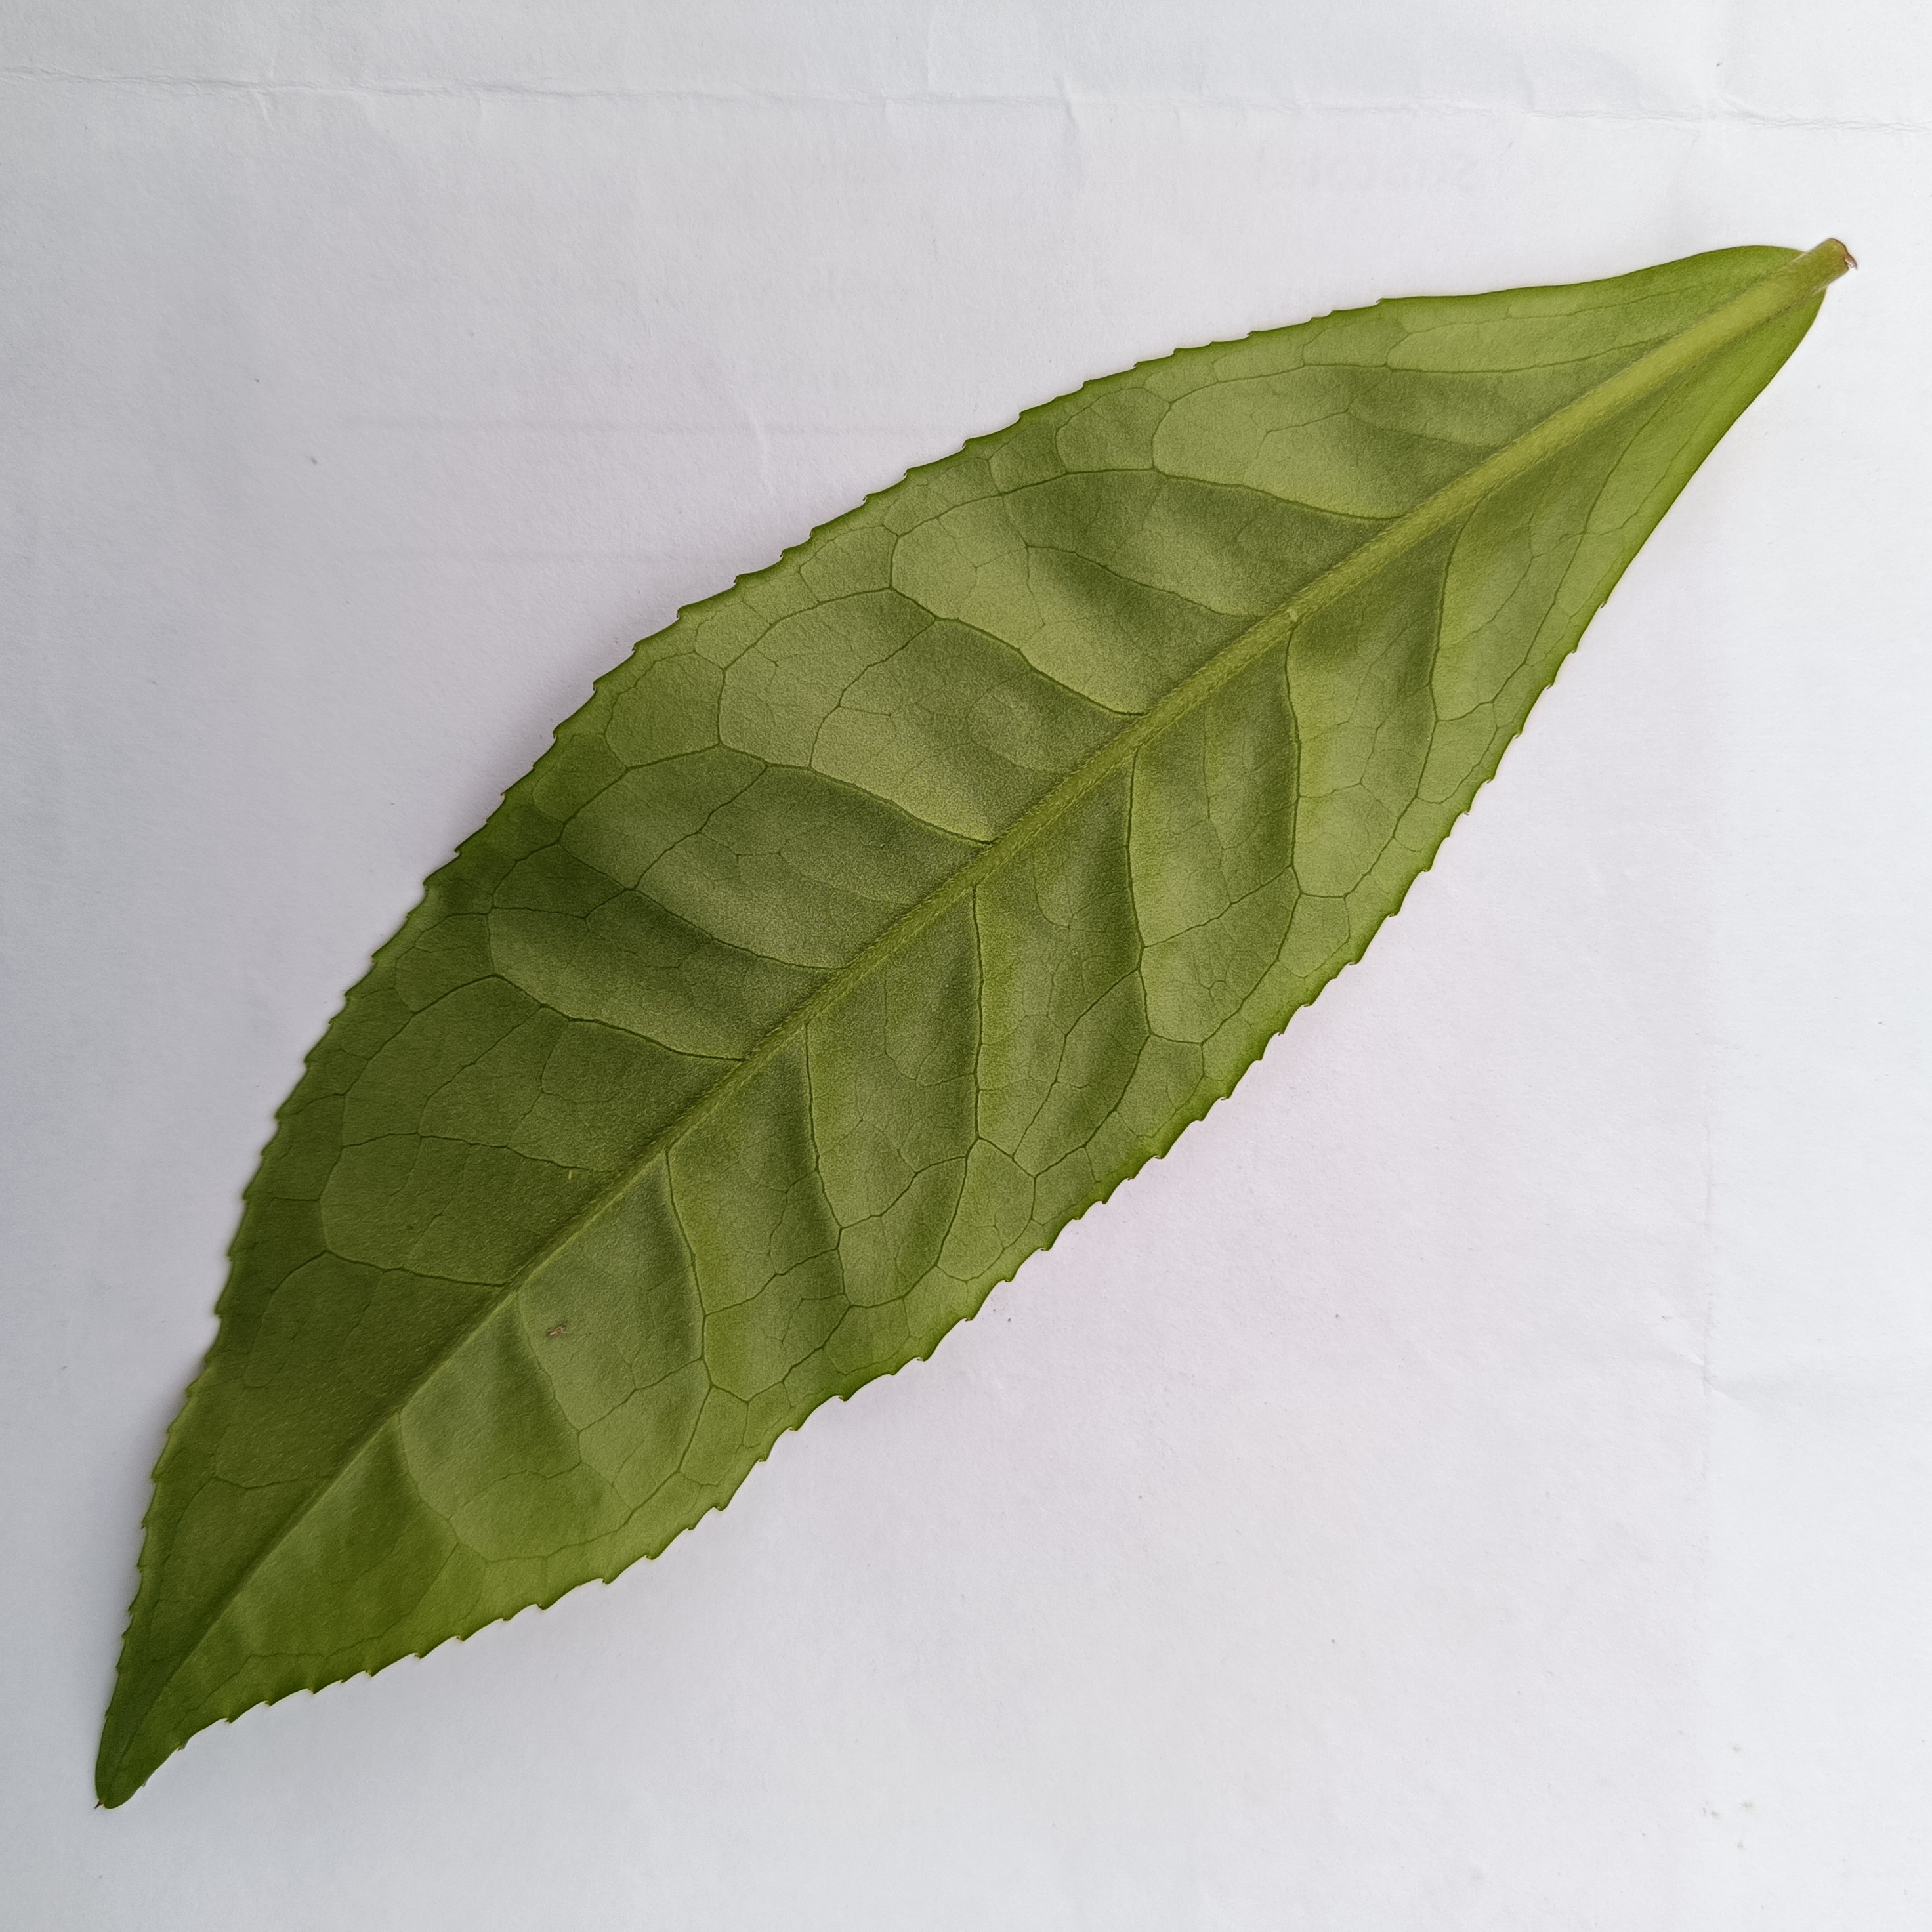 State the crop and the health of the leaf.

tea, healthy
